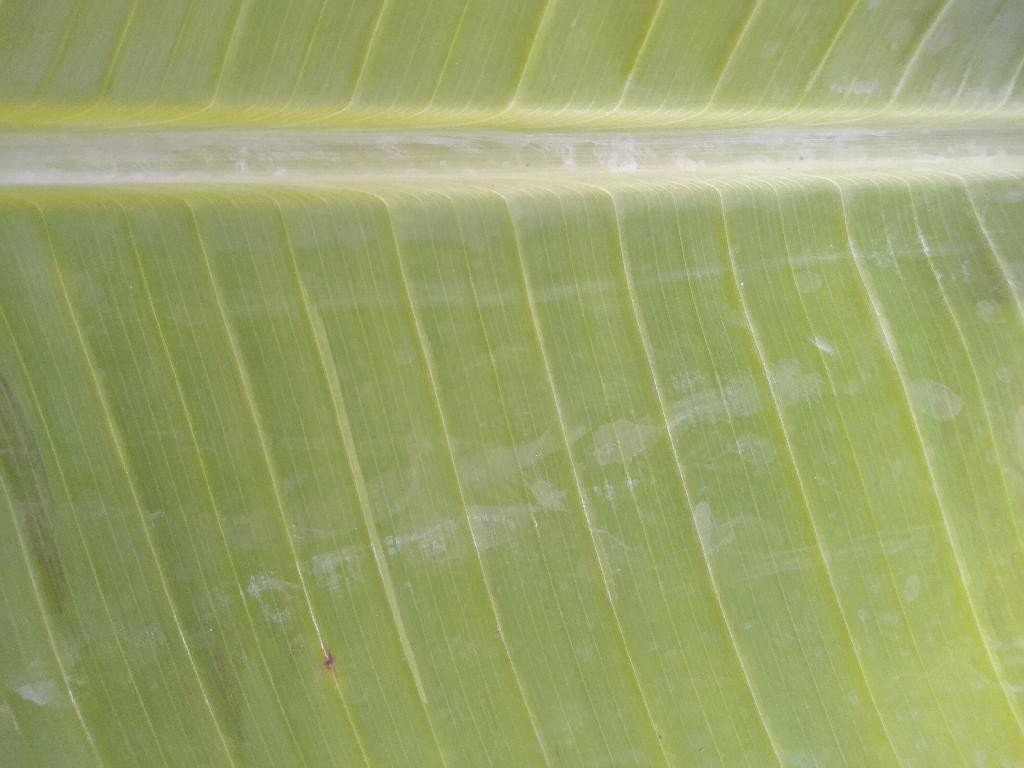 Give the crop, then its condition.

banana, healthy
